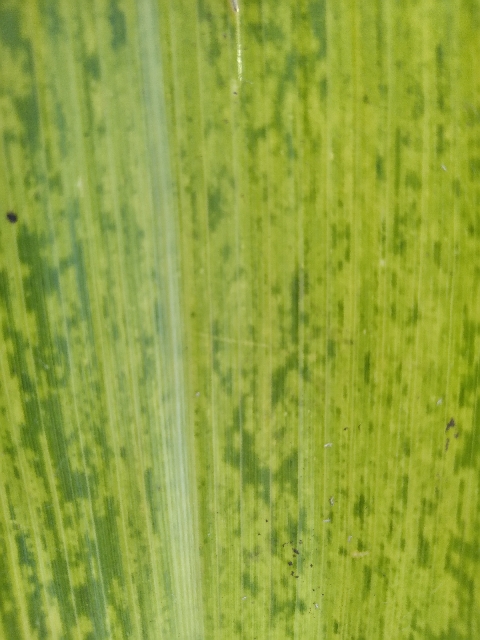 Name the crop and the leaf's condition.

maize, maize lethal necrosis
